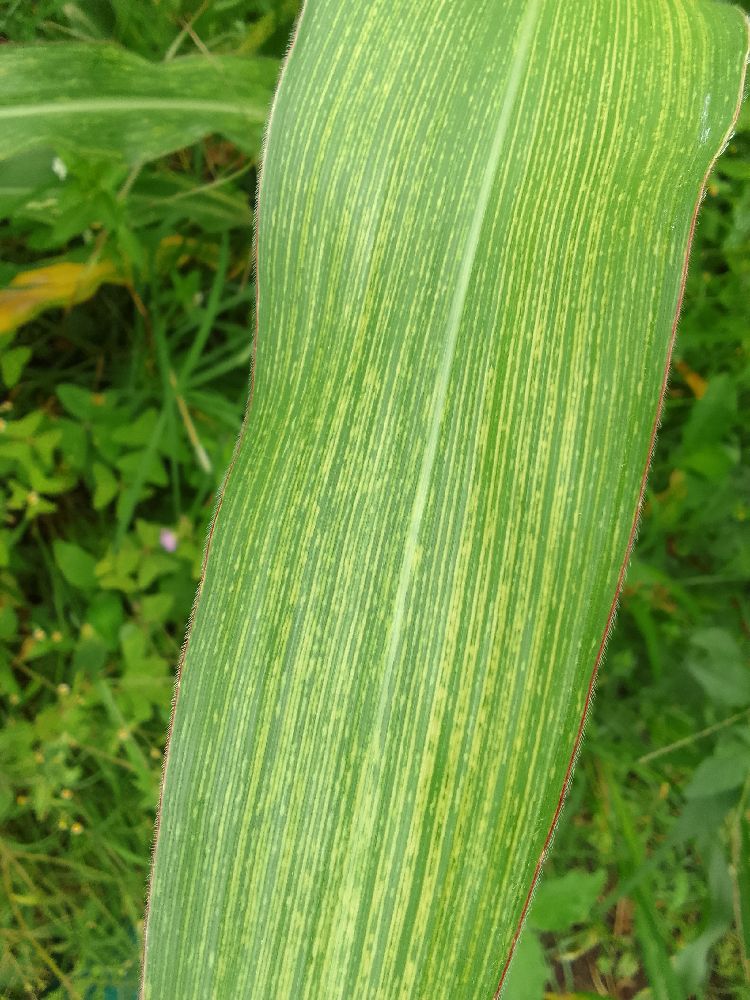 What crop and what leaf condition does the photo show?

maize, maize streak virus
